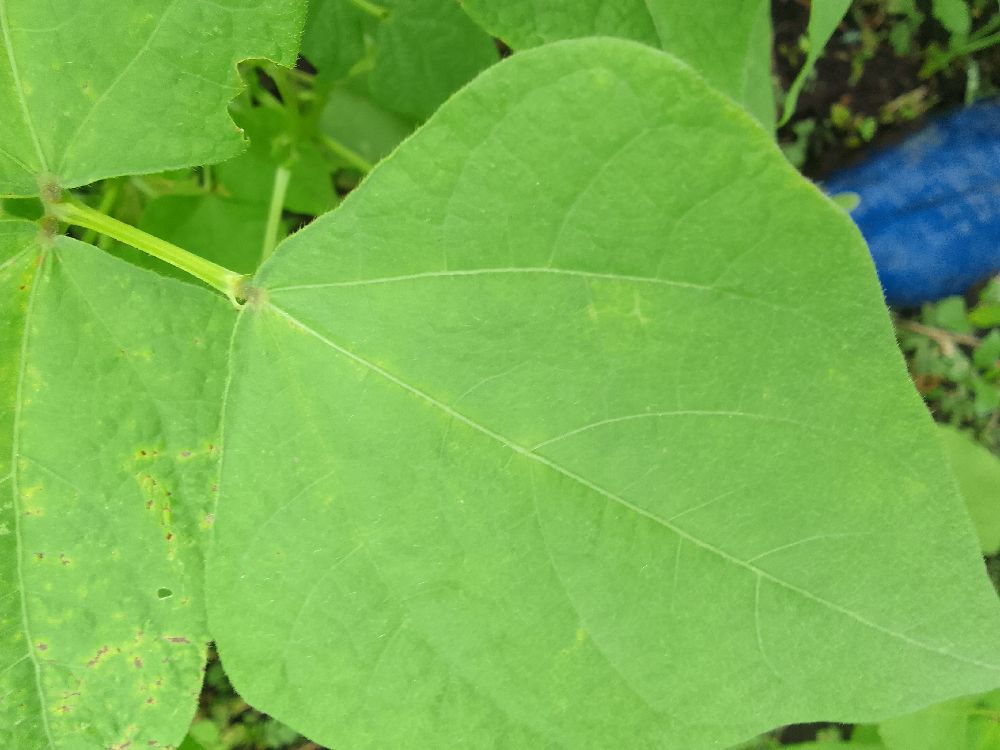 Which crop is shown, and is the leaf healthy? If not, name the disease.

common bean, healthy
